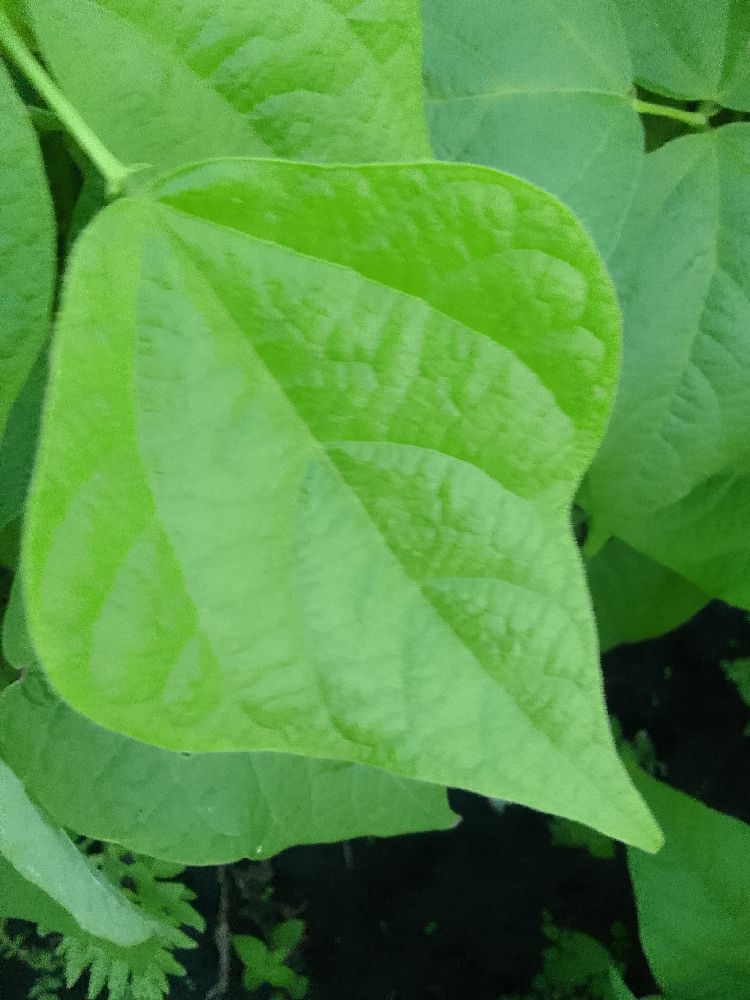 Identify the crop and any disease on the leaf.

common bean, healthy
